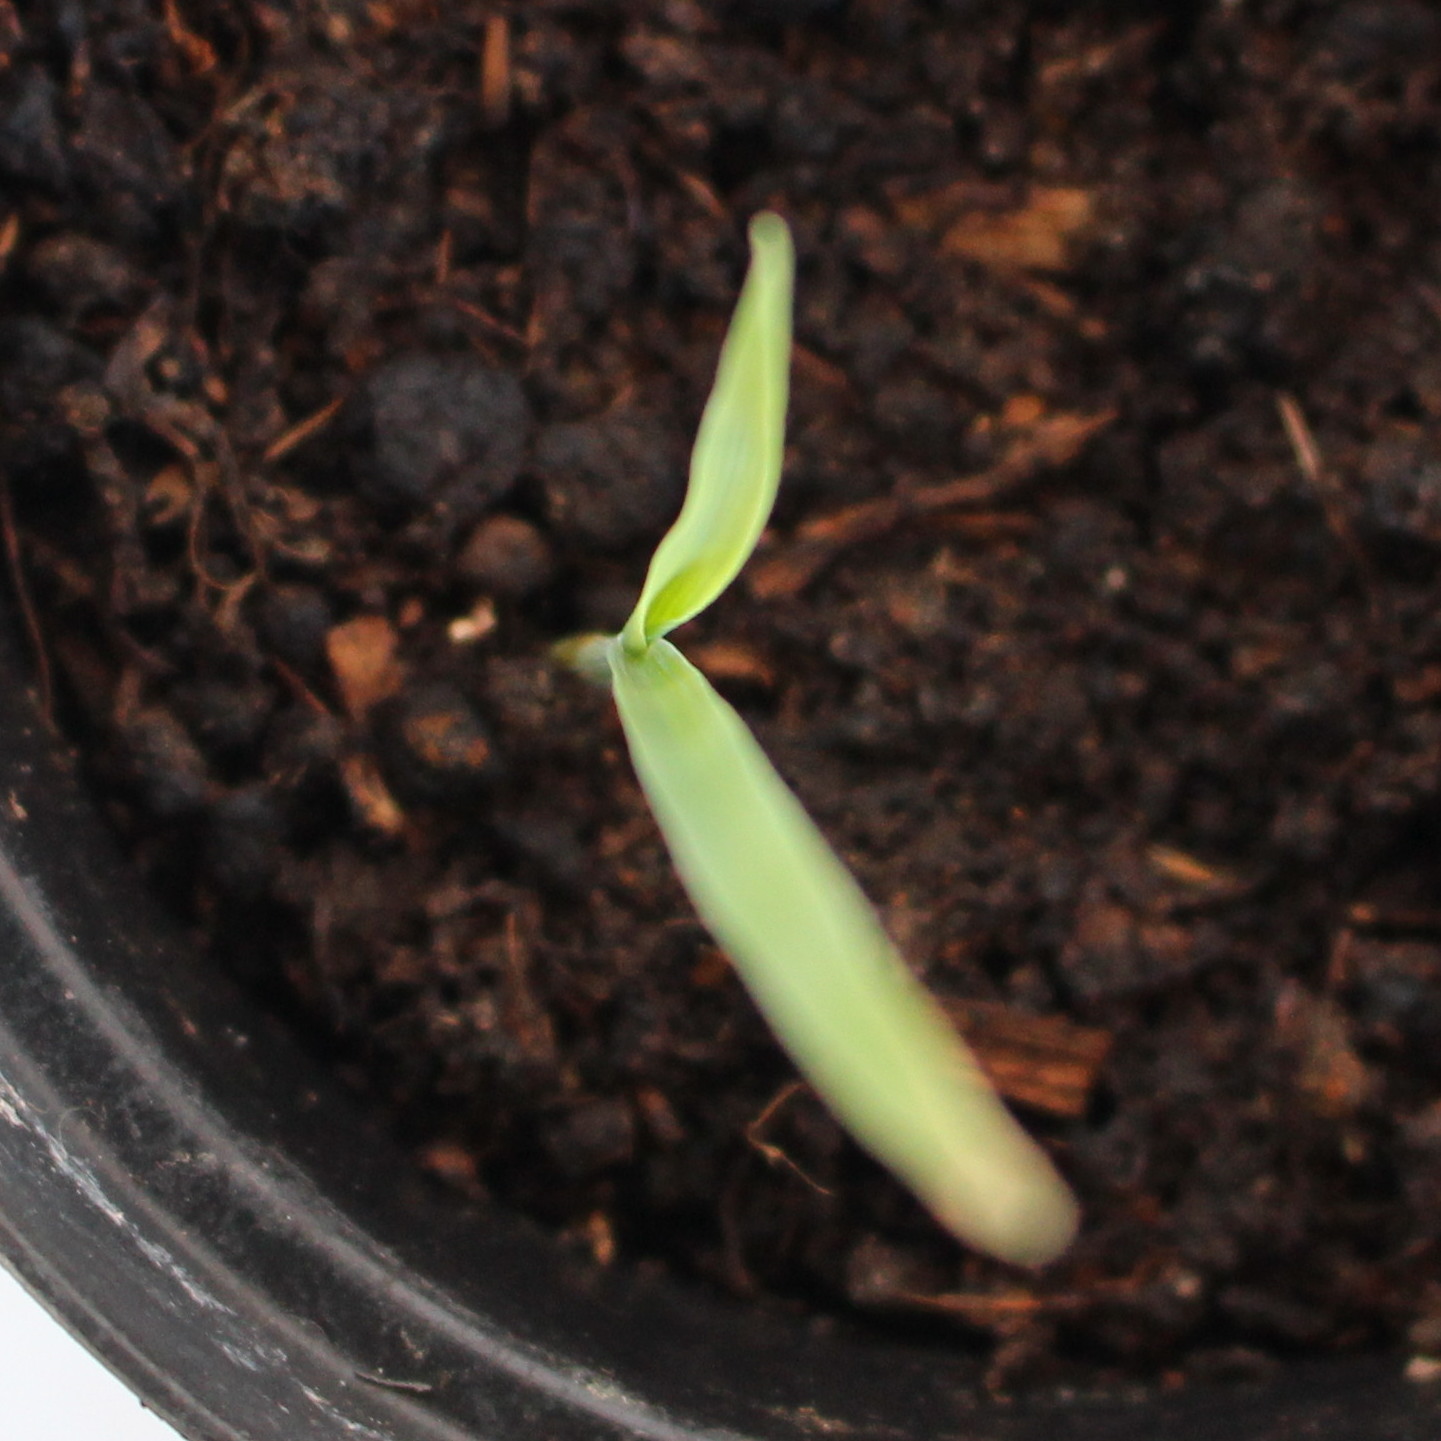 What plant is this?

Avena sterilis
